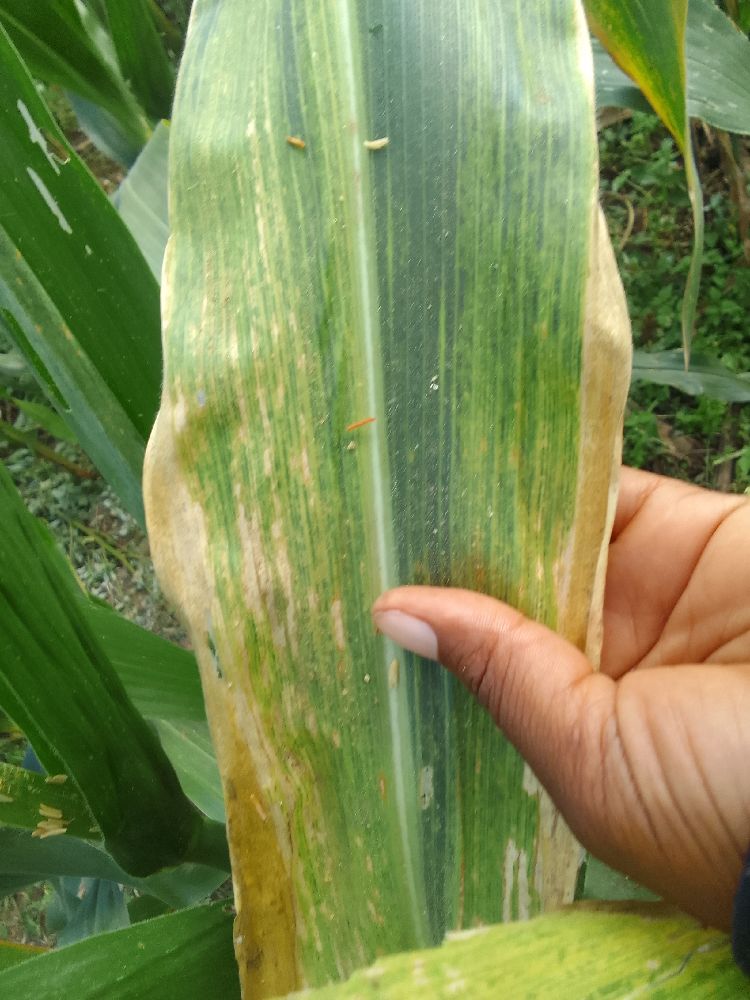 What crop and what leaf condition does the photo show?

maize, maize lethal necrosis
